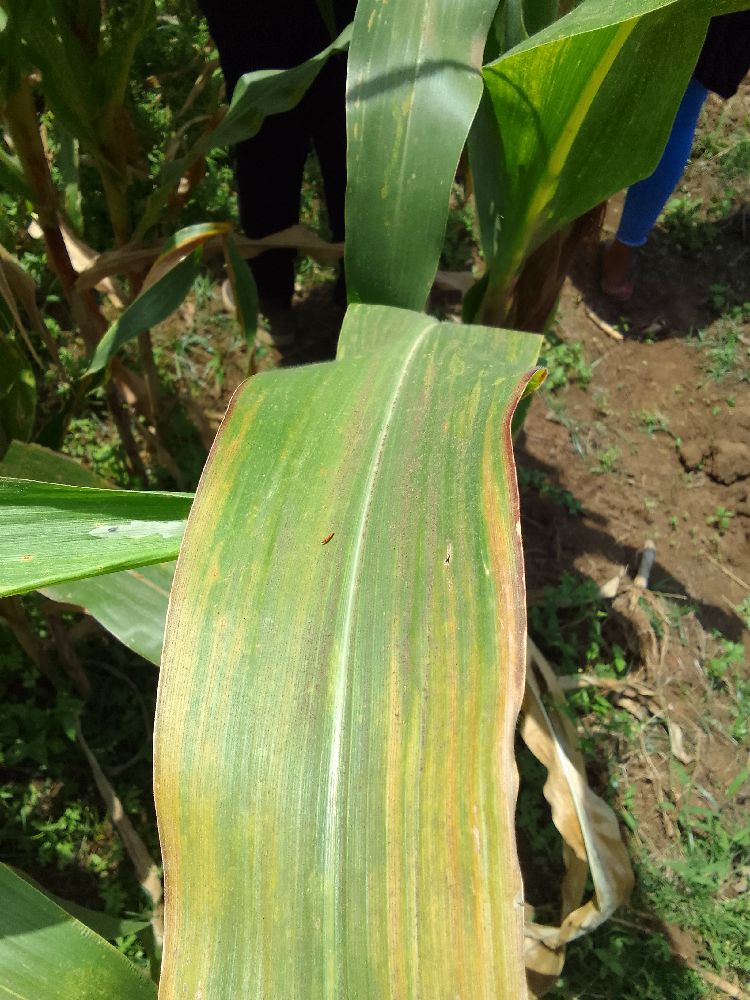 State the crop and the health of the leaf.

maize, maize lethal necrosis
